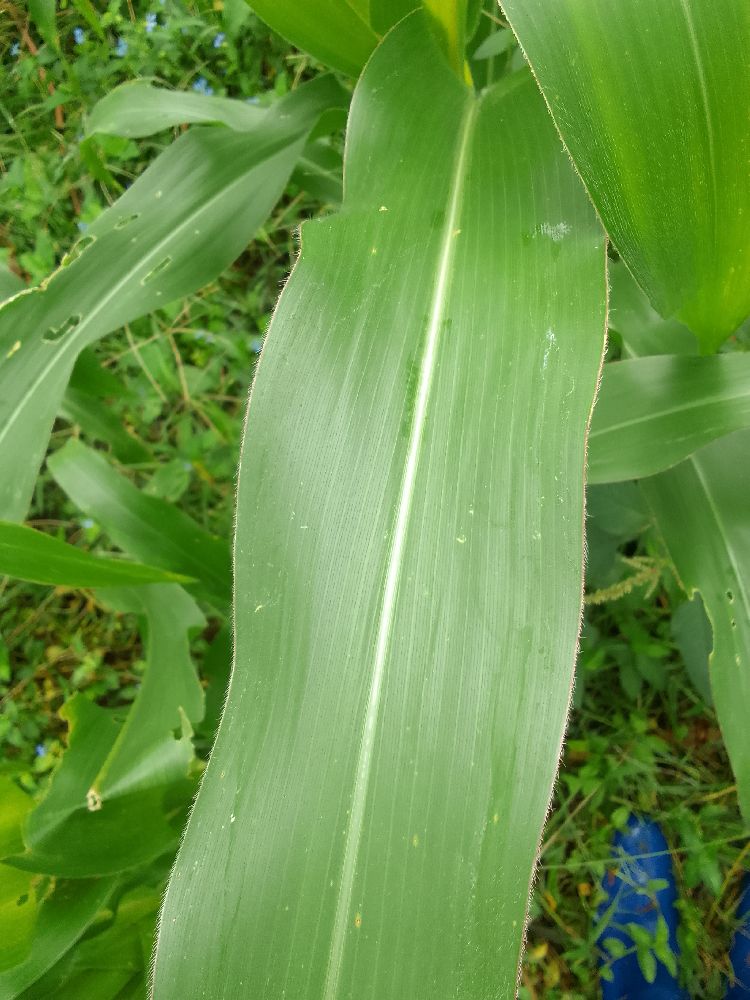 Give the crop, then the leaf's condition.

maize, healthy
